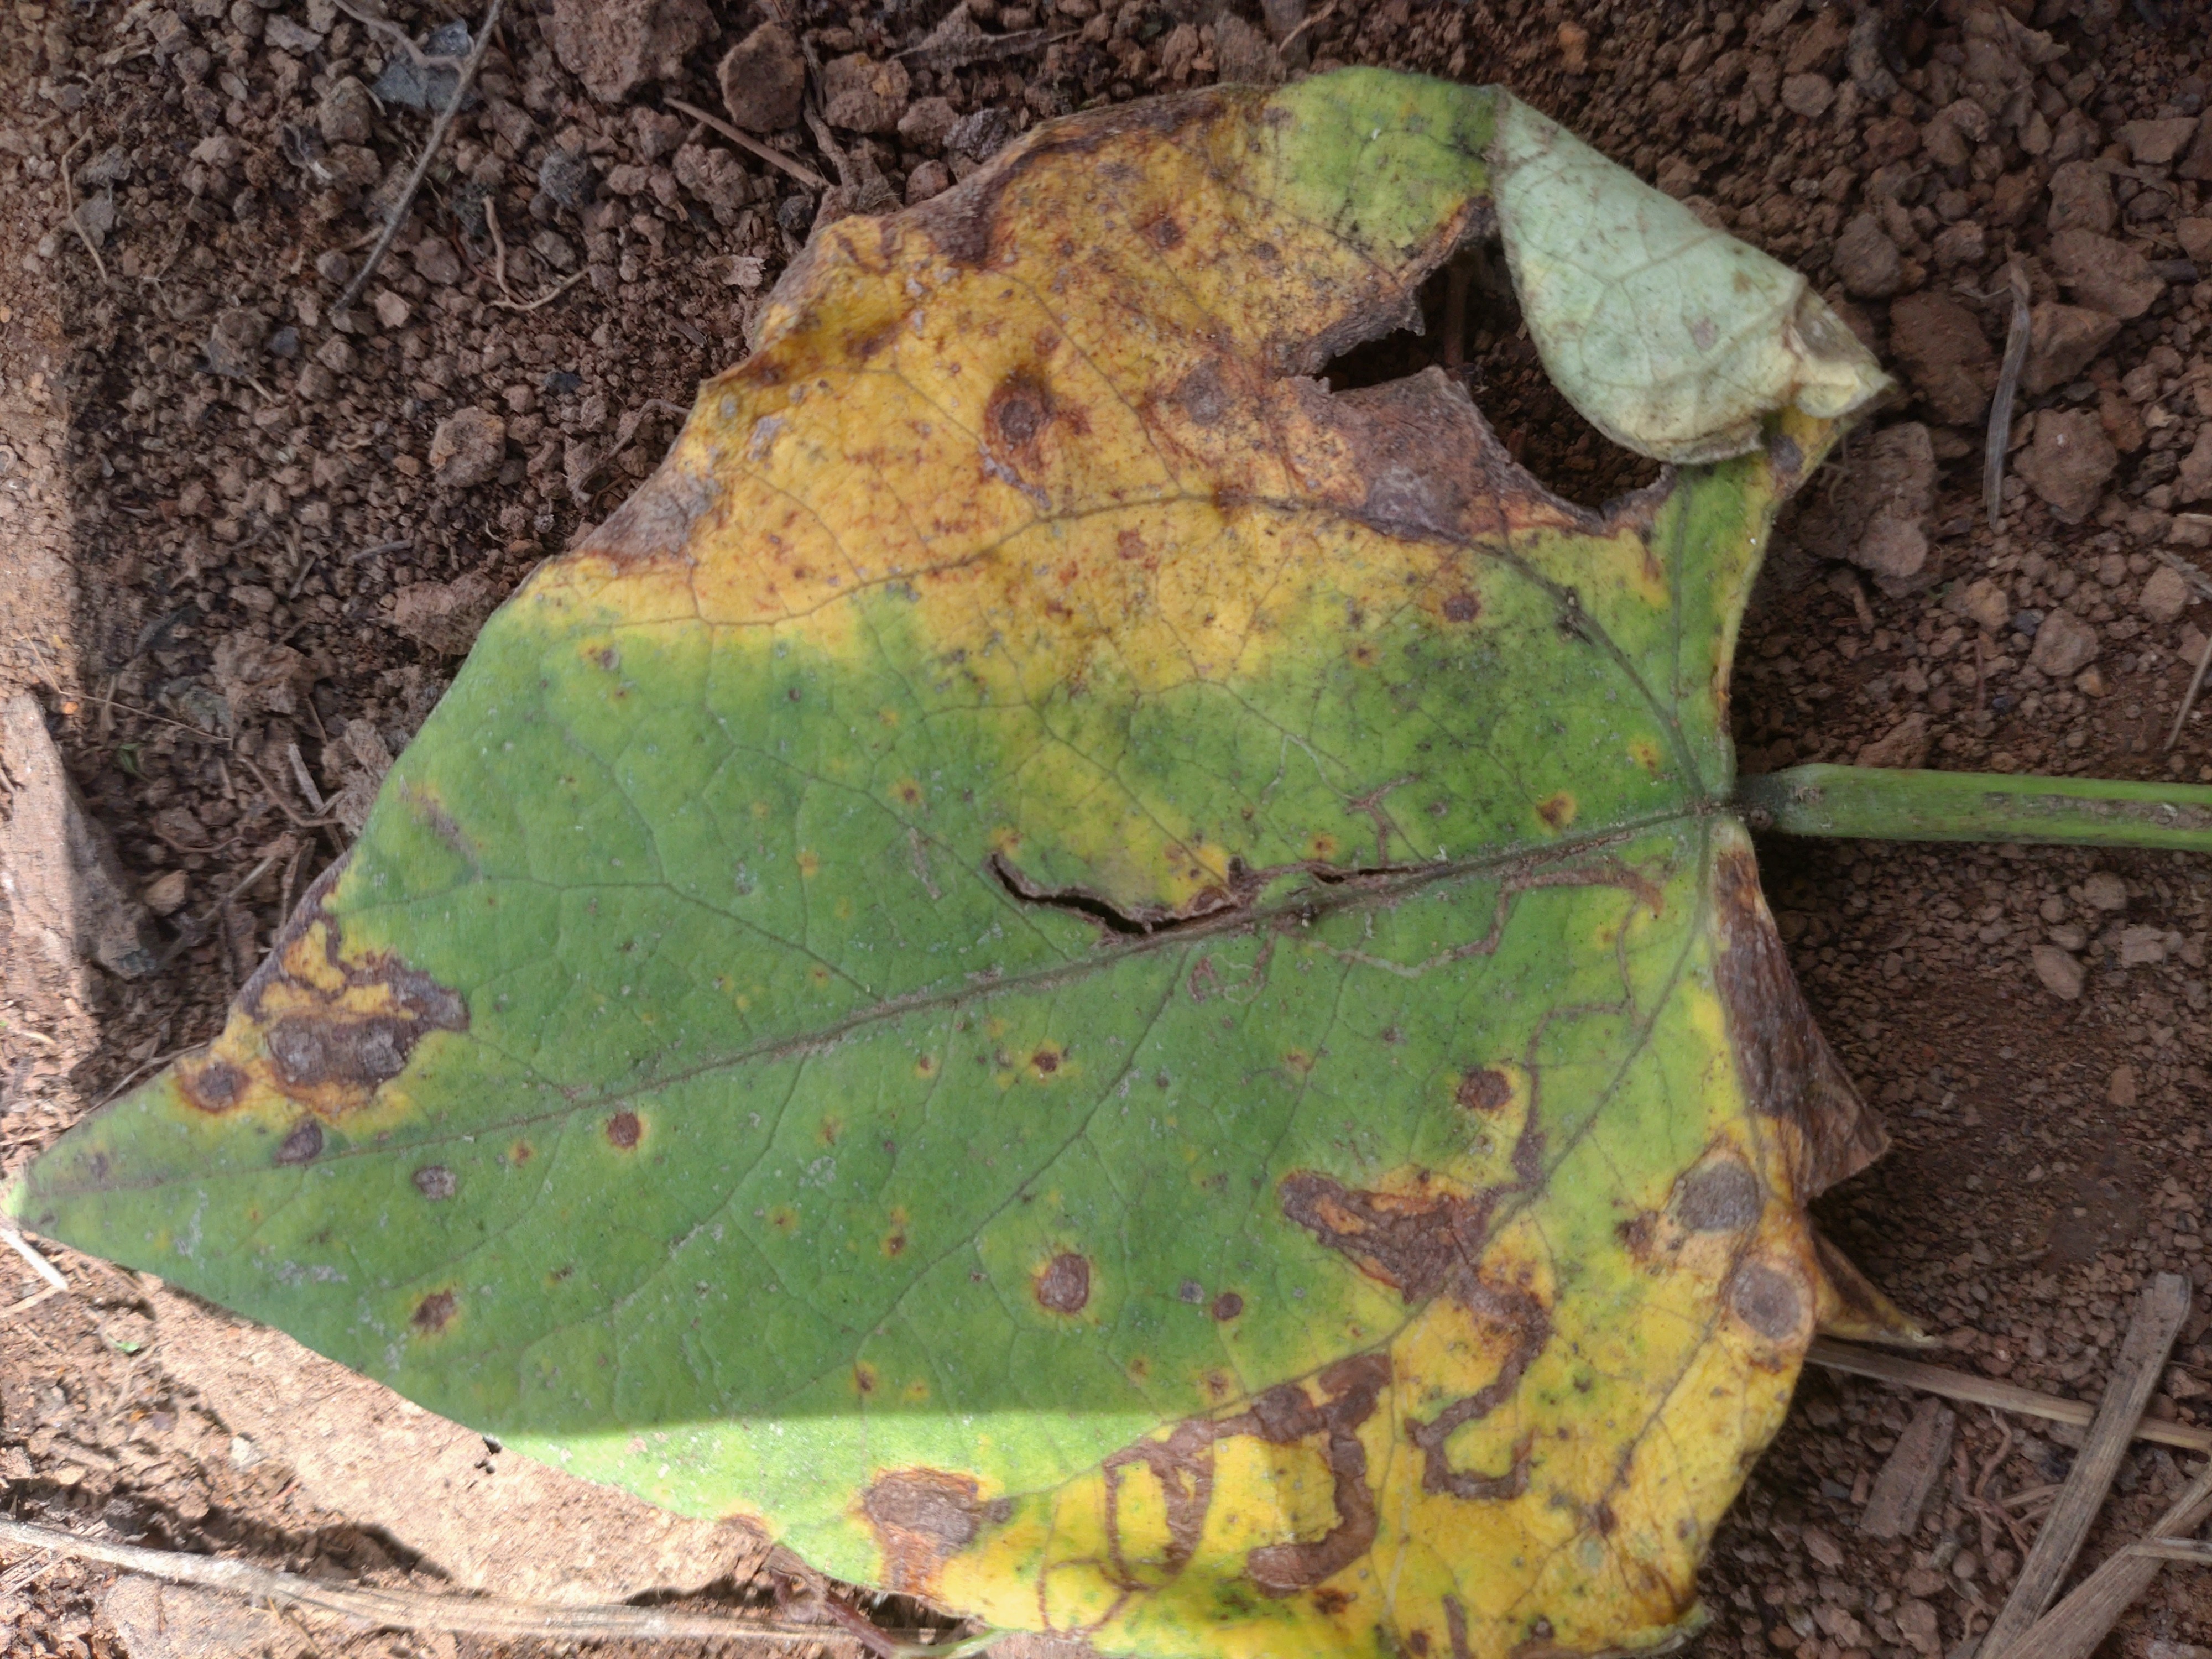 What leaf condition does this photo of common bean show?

rust
